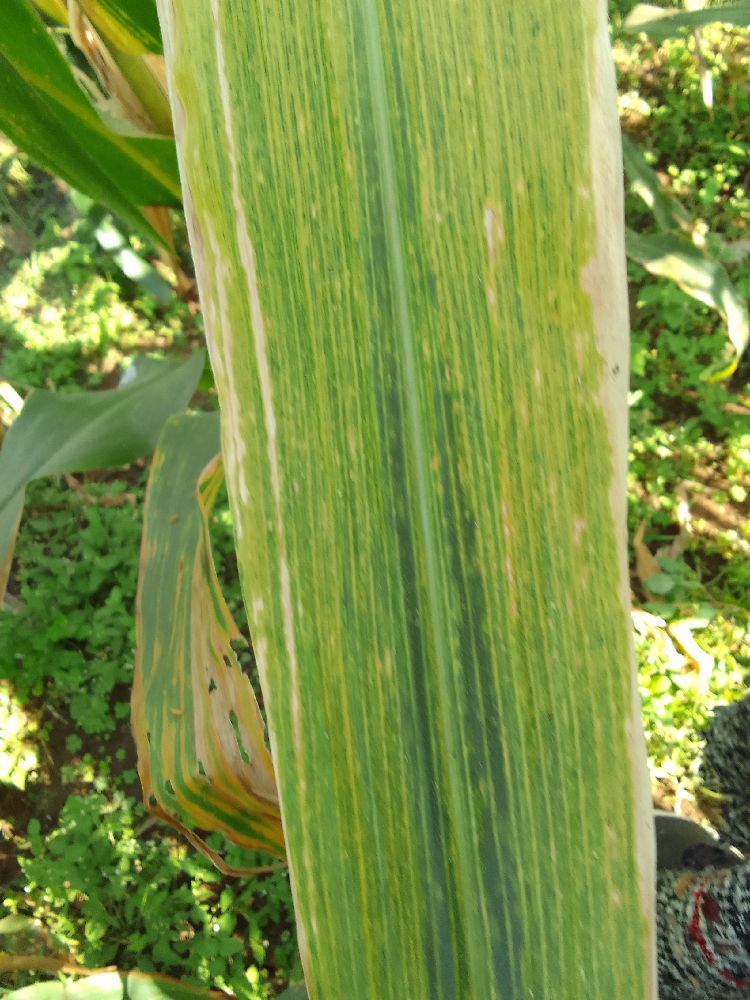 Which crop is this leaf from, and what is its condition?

maize, maize lethal necrosis
